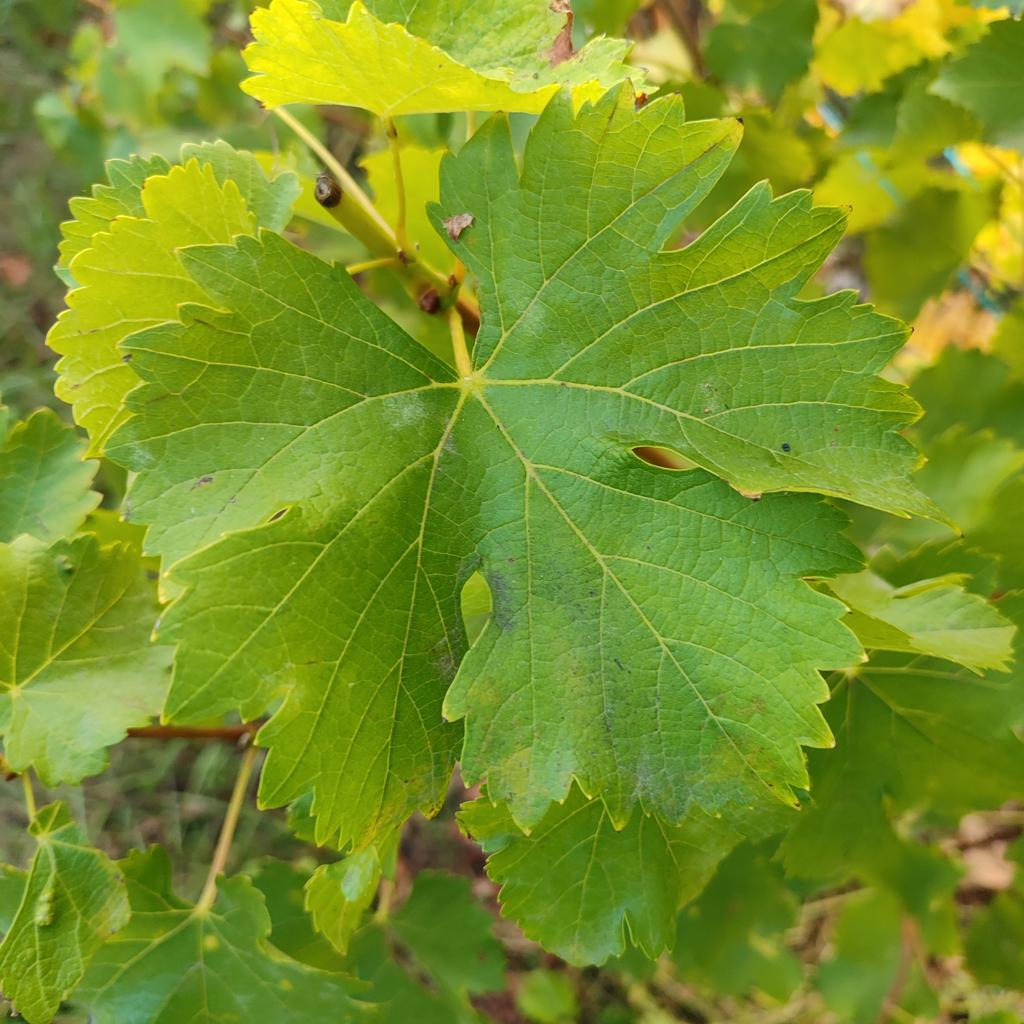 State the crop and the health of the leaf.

grapevine, powdery mildew
